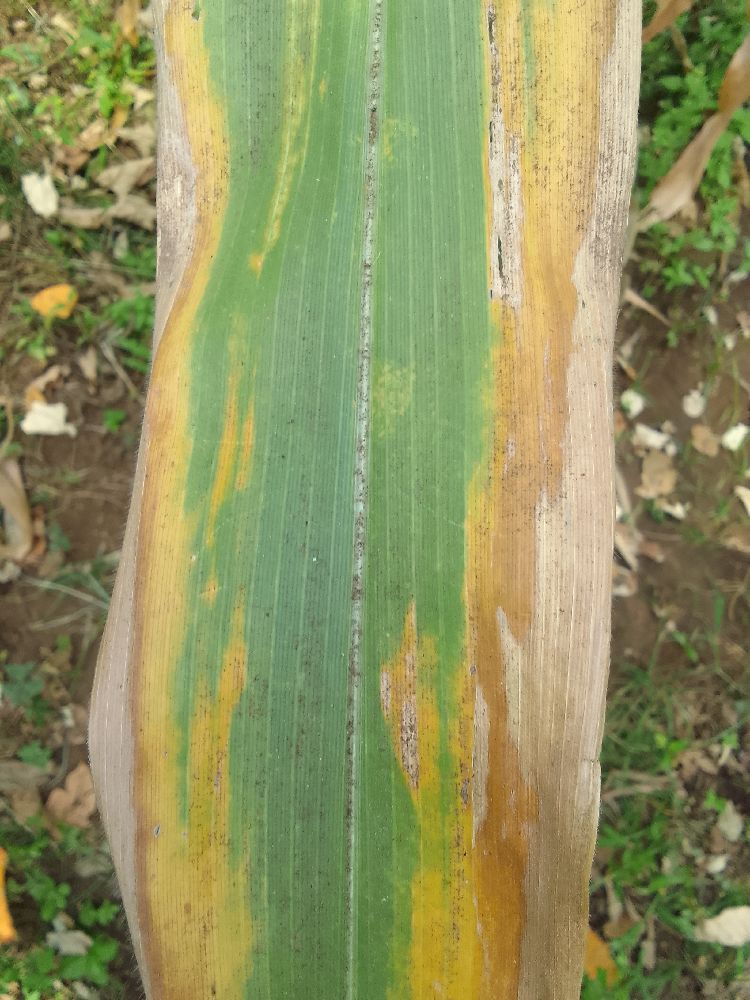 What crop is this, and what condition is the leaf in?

maize, maize lethal necrosis
